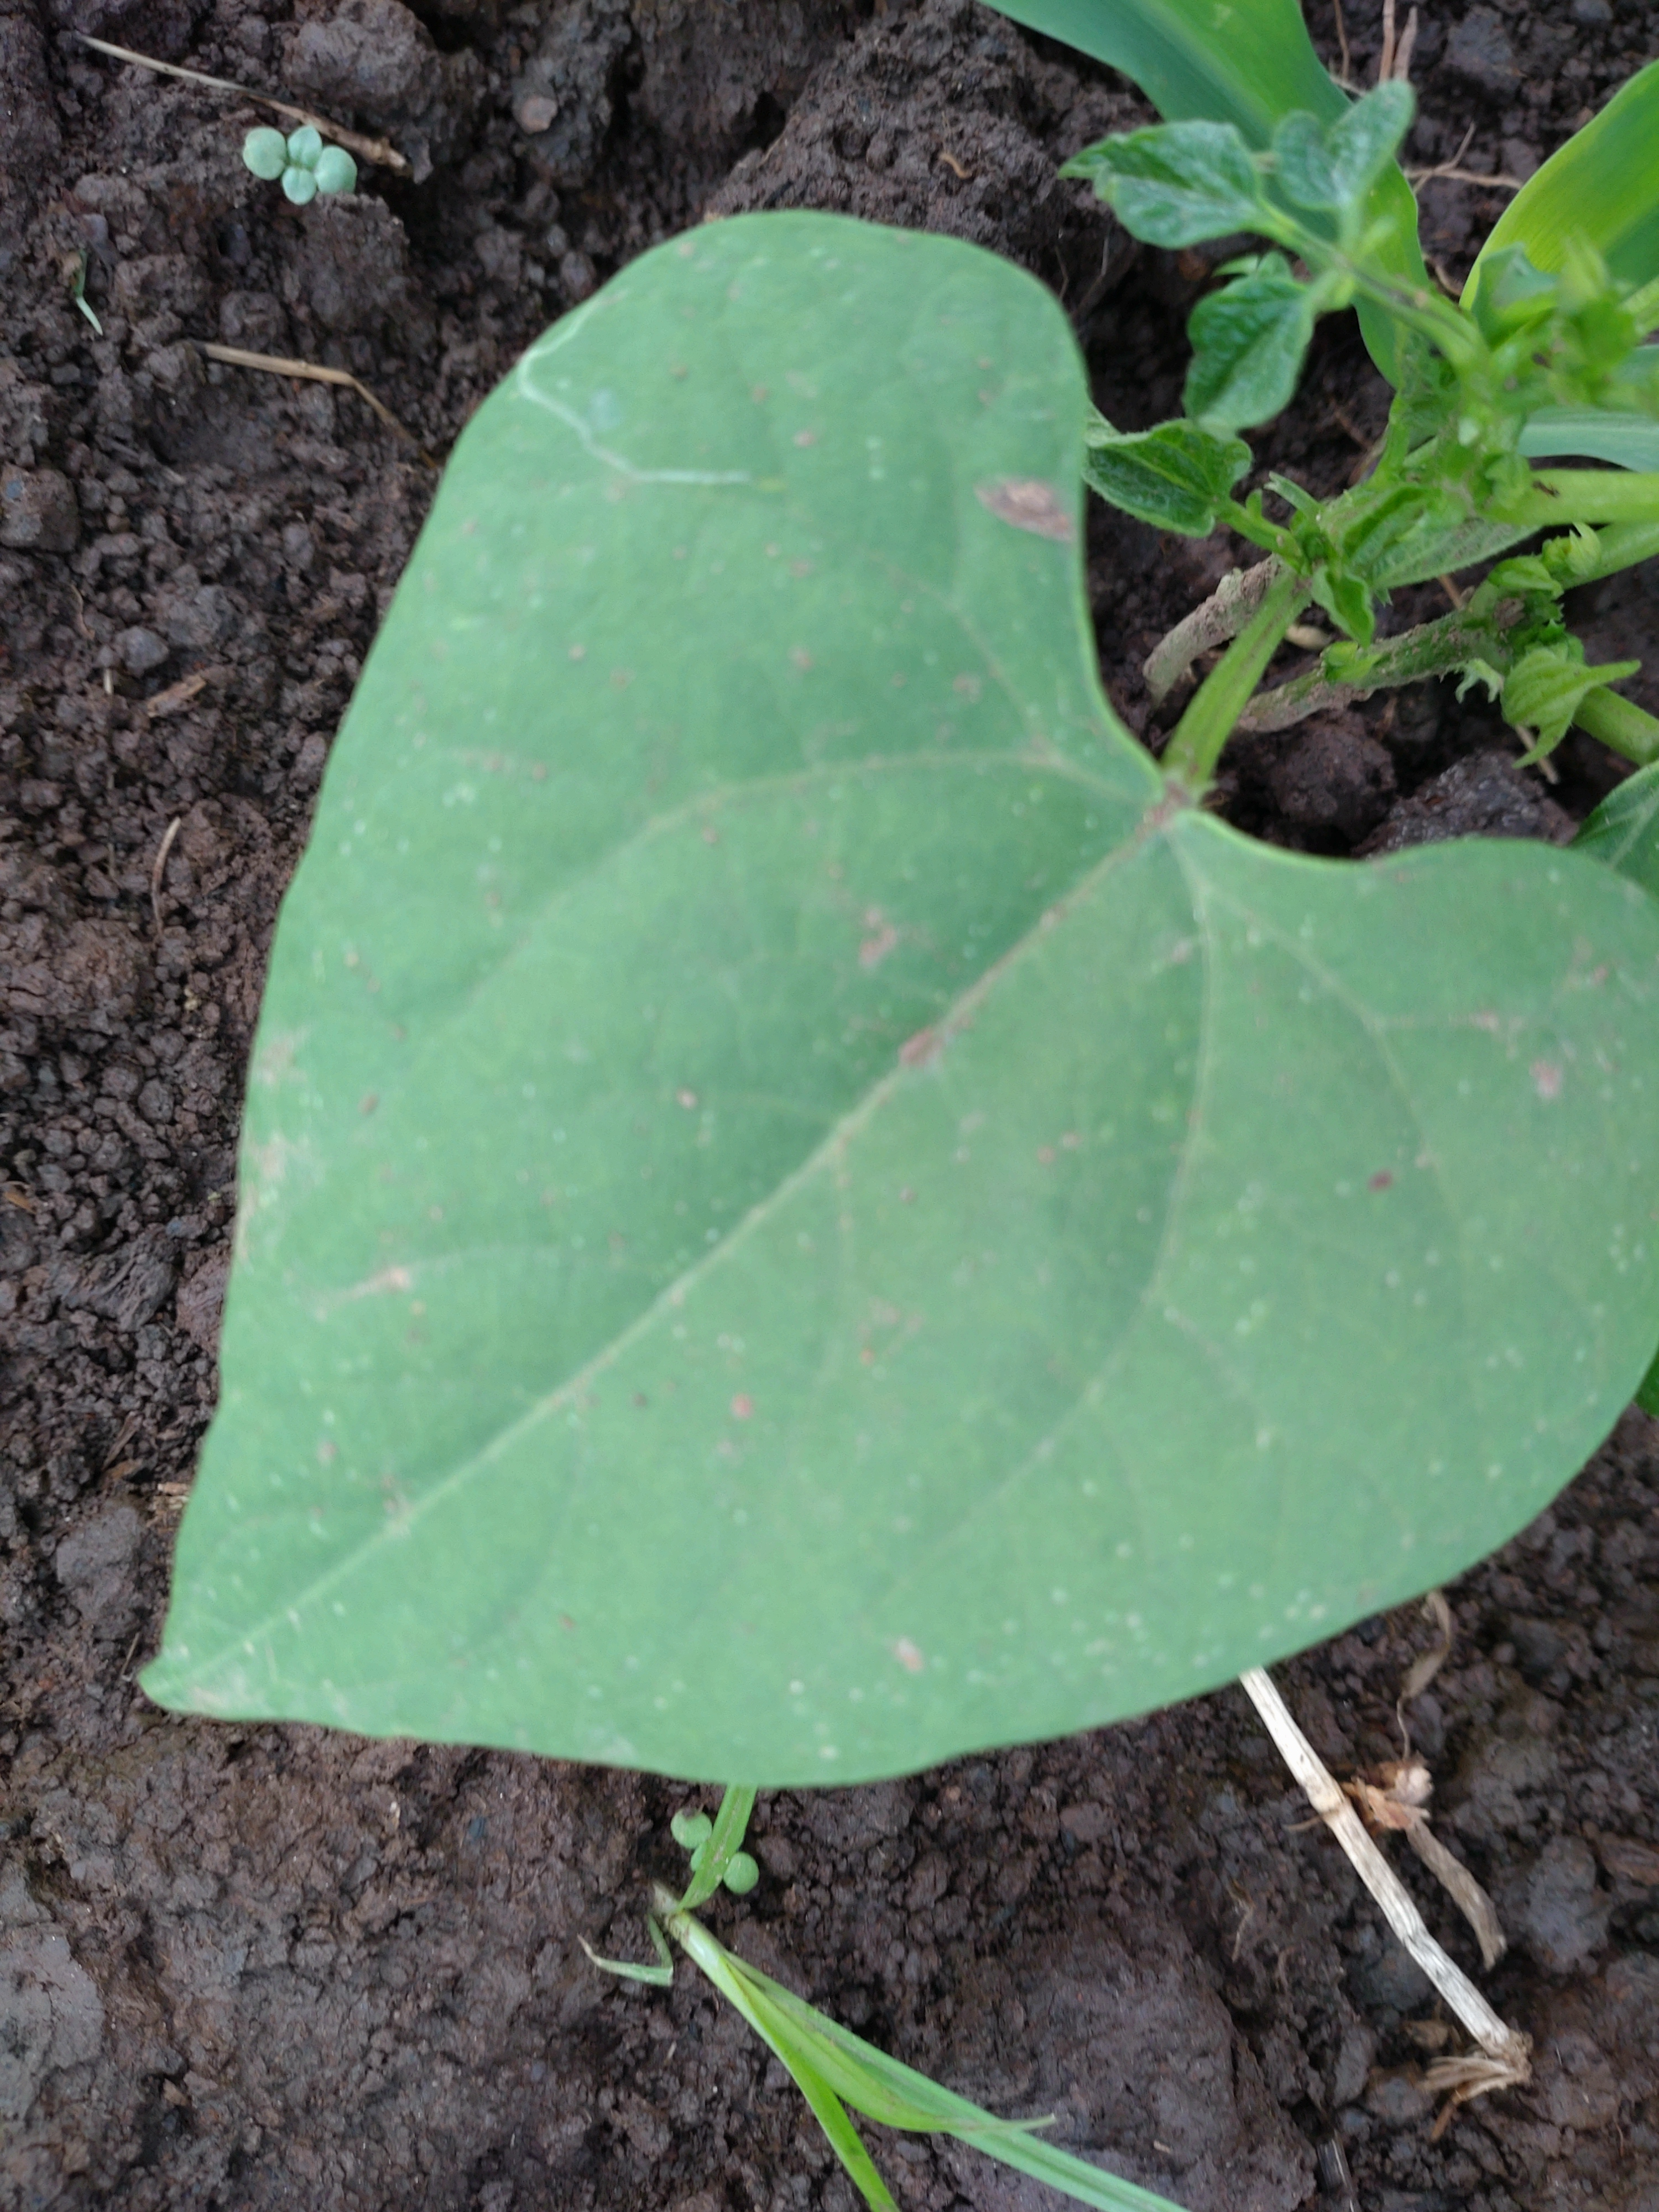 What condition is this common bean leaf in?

healthy
